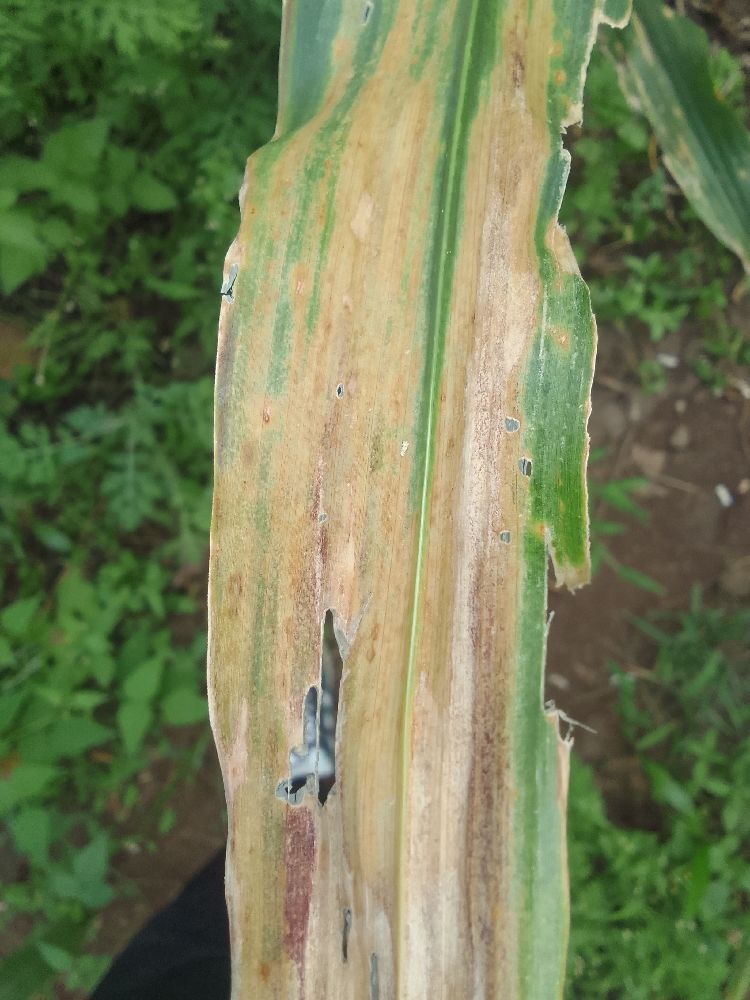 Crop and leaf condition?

maize, maize lethal necrosis
